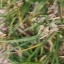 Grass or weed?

grass
